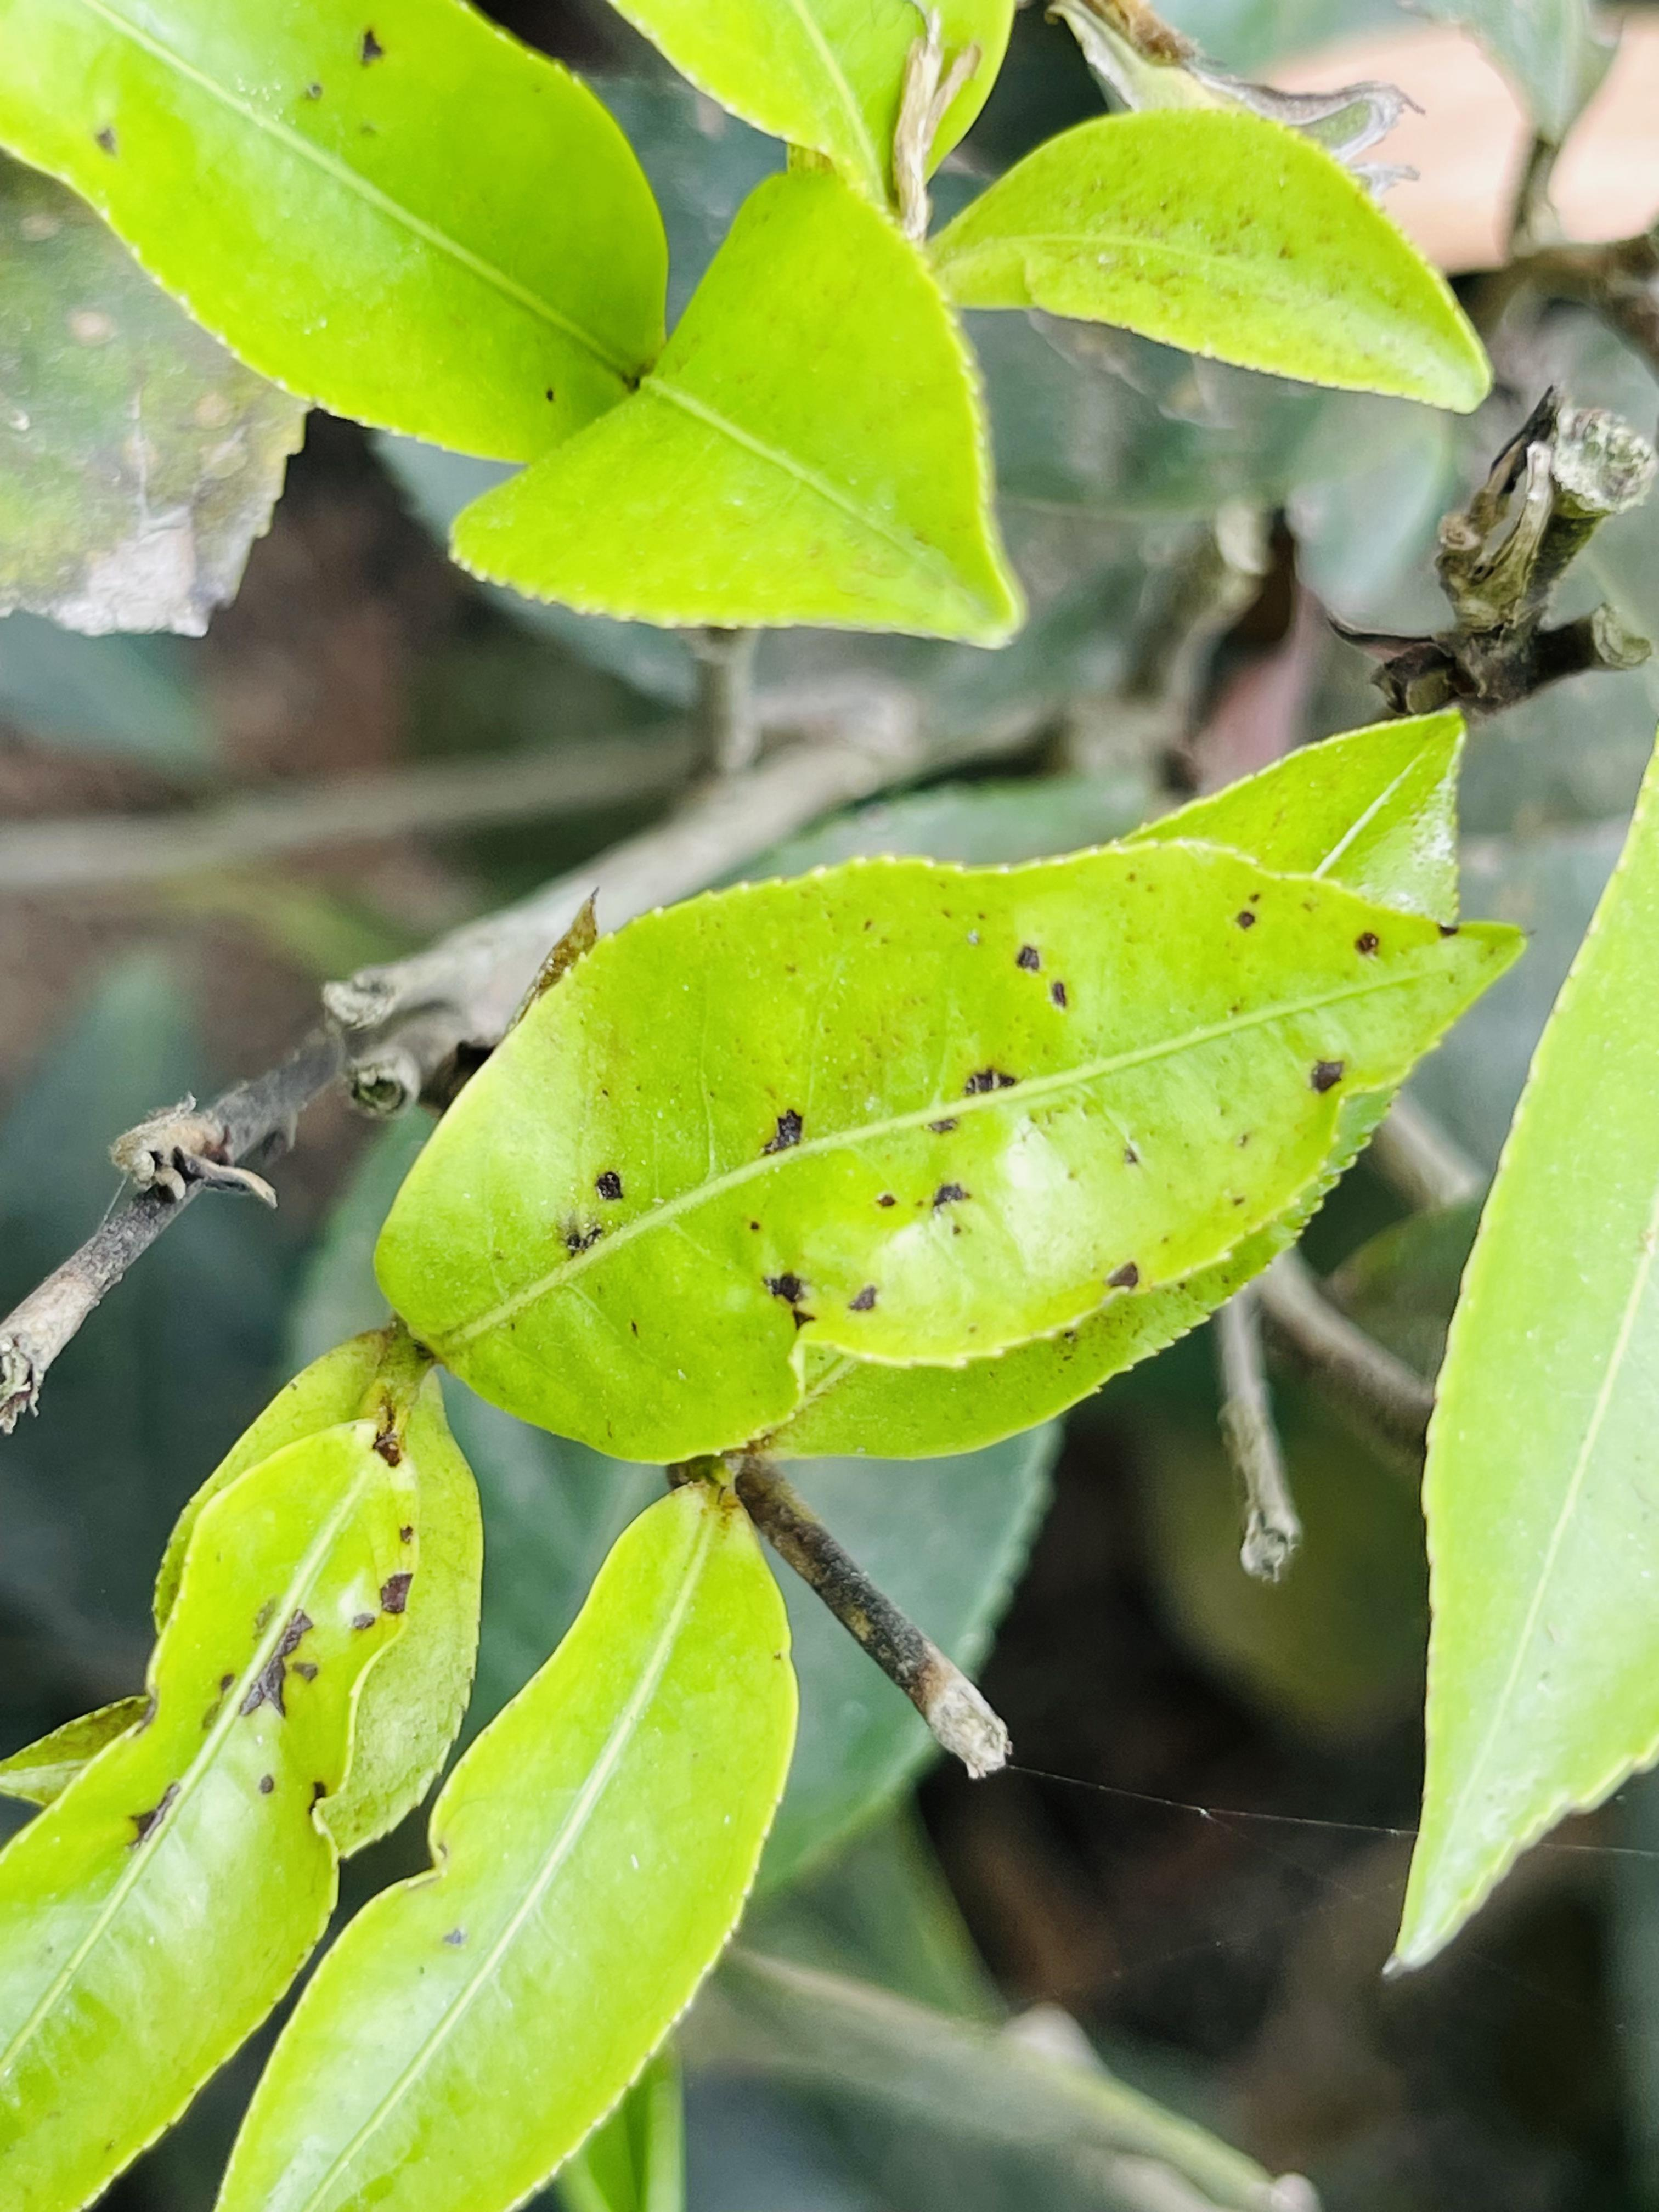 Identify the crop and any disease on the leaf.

tea, helopeltis
